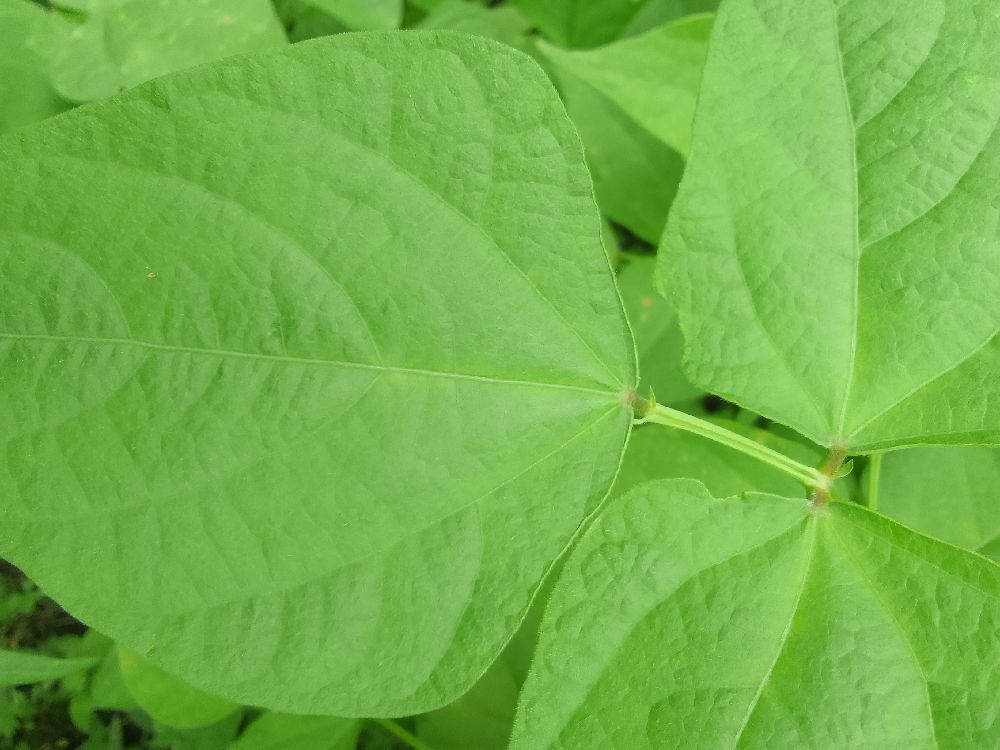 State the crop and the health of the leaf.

common bean, healthy
